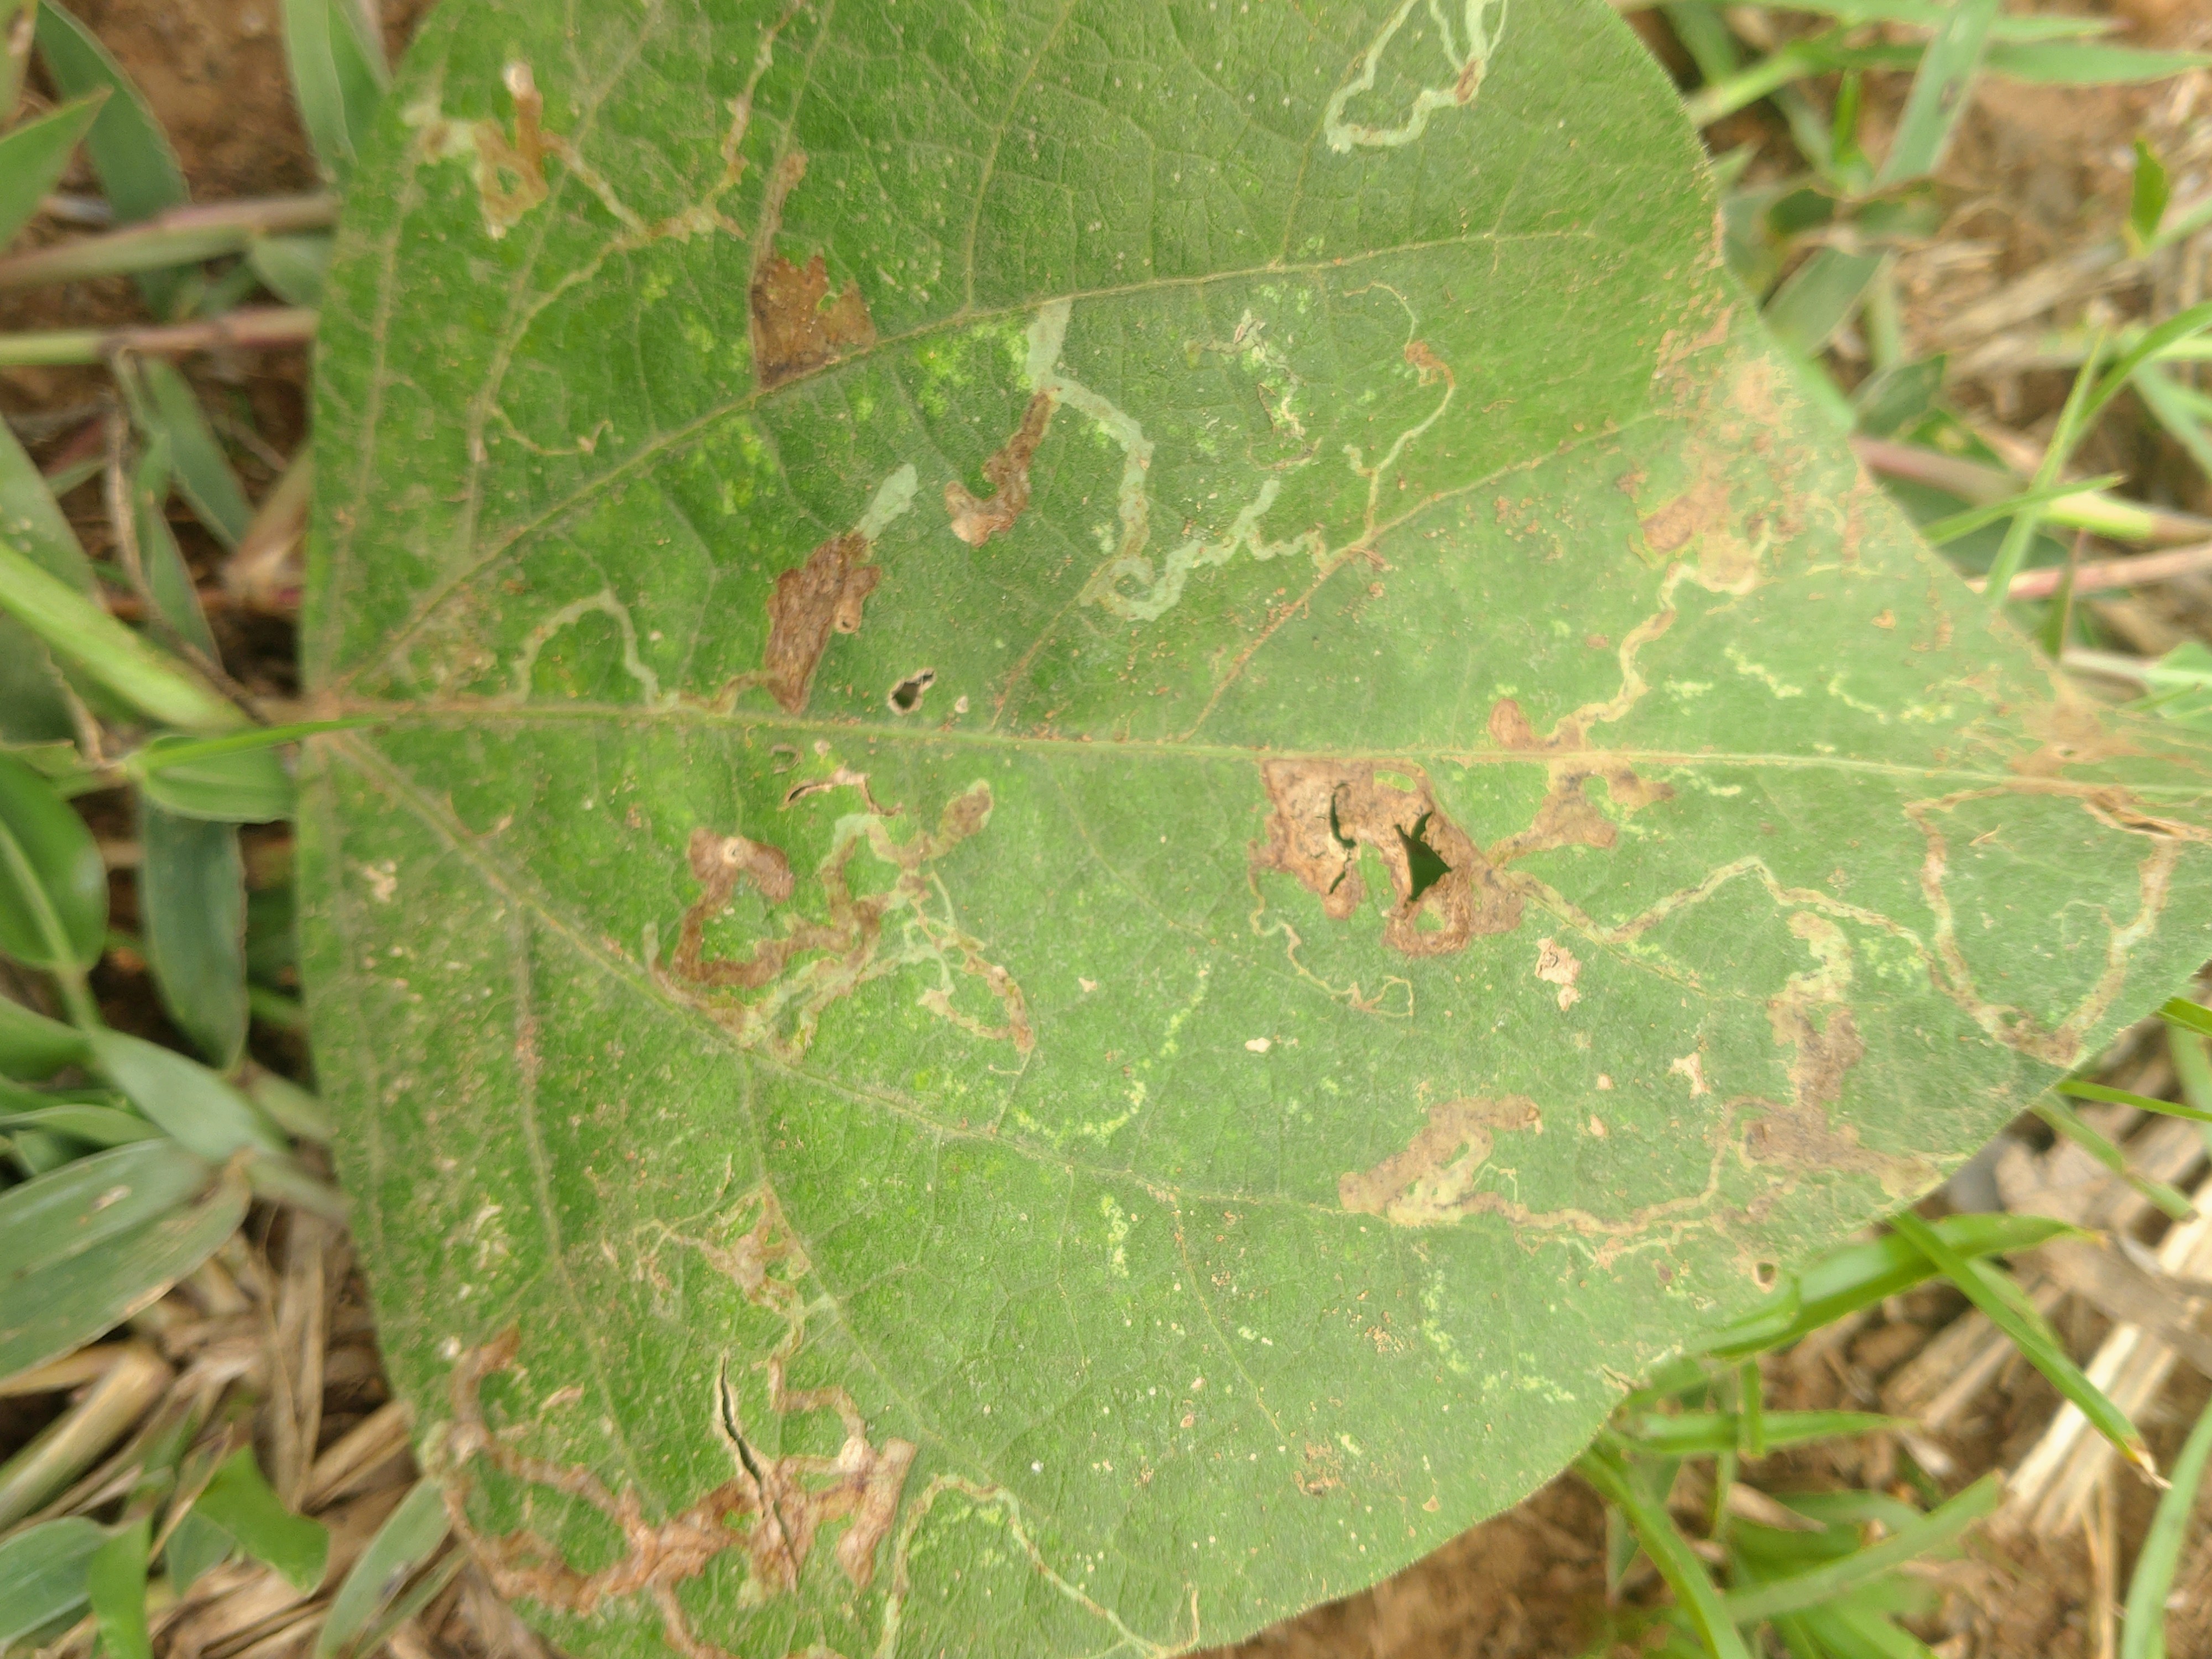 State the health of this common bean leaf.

anthracnose
